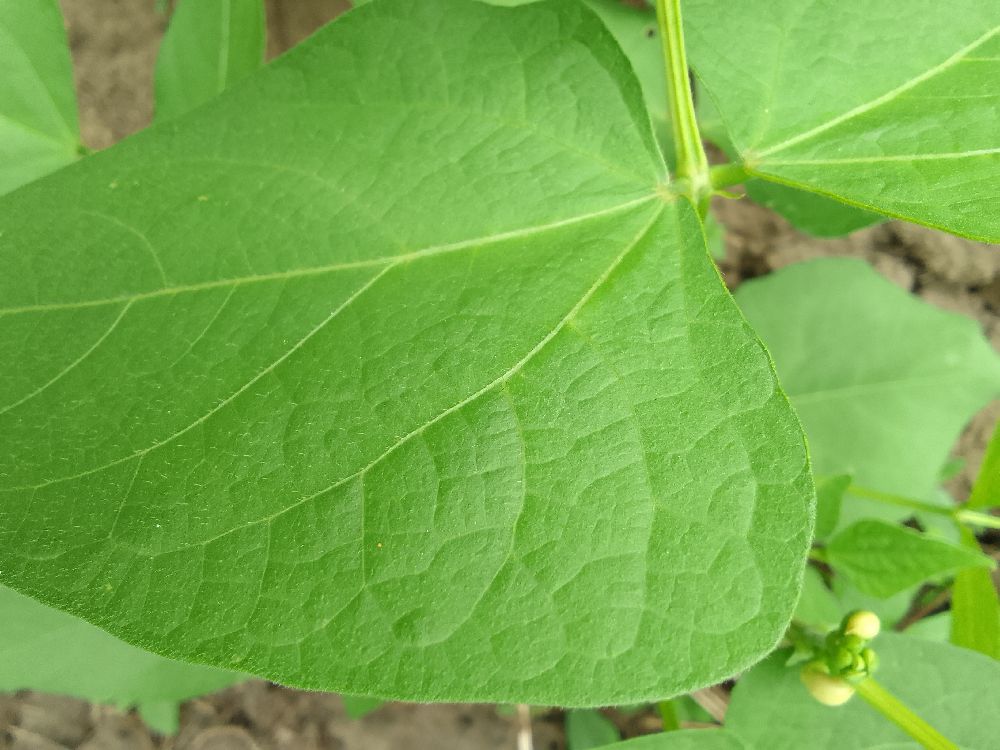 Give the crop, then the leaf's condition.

common bean, healthy
